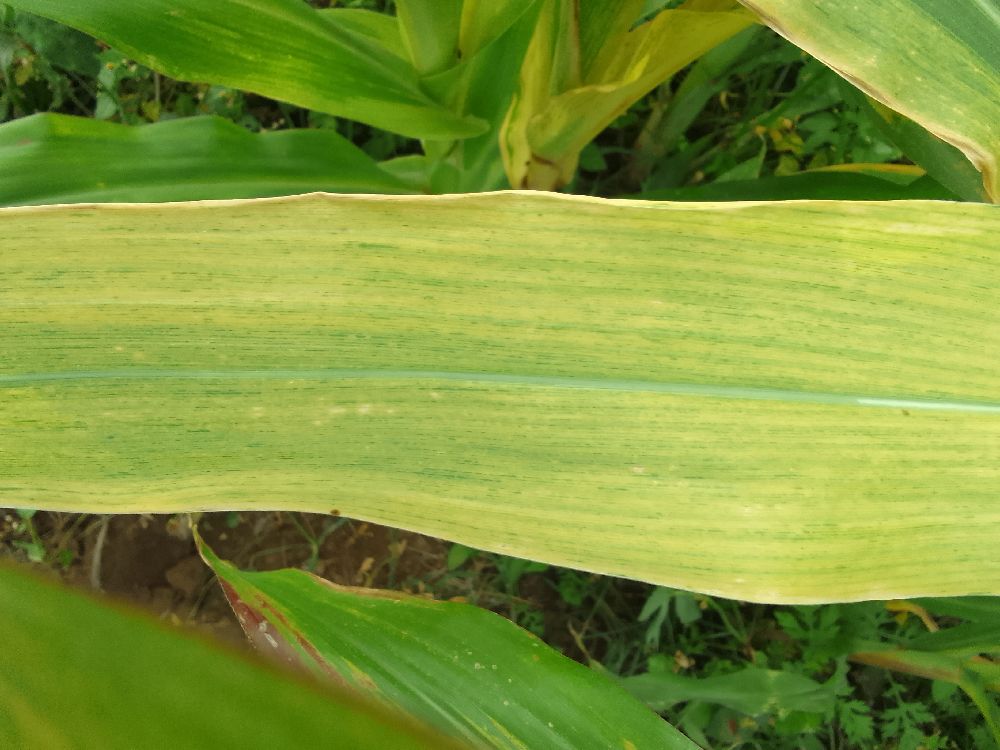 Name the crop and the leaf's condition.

maize, maize lethal necrosis
